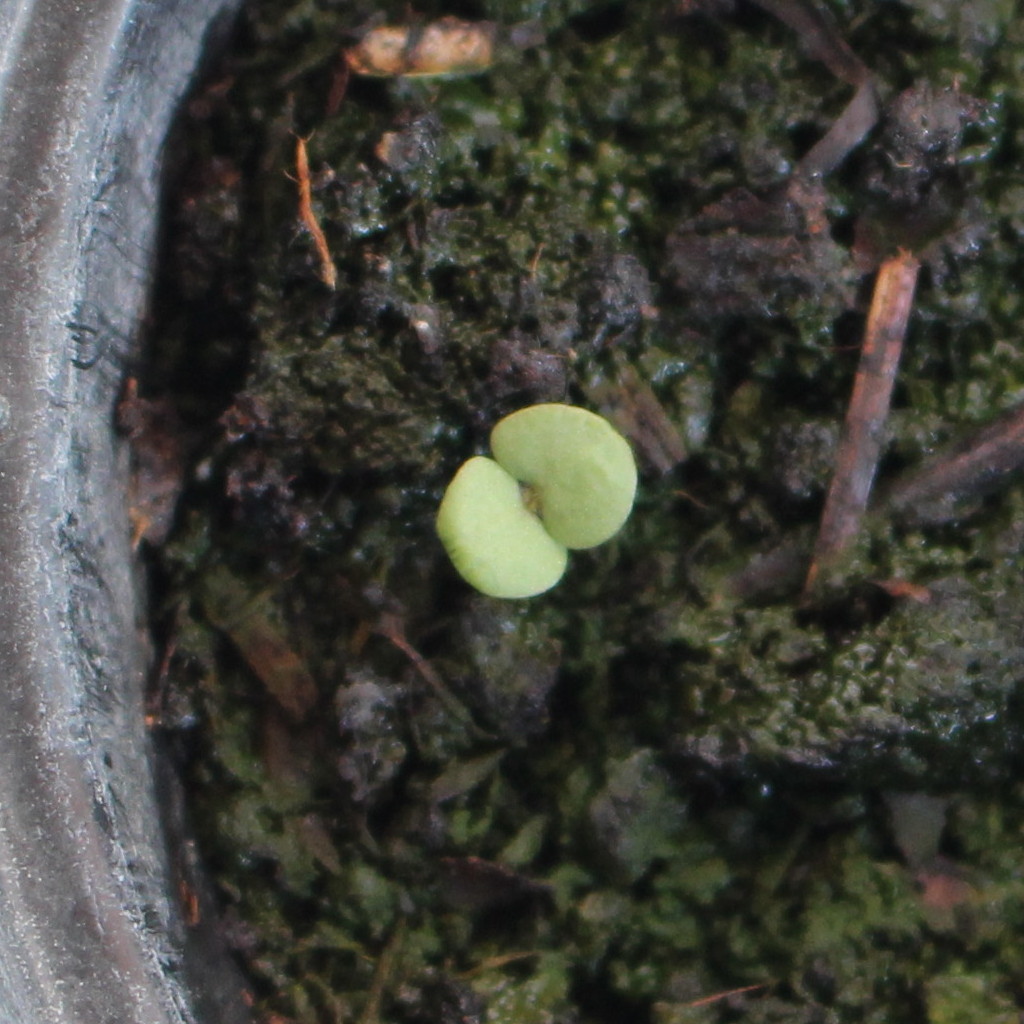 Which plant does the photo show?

Veronica persica
